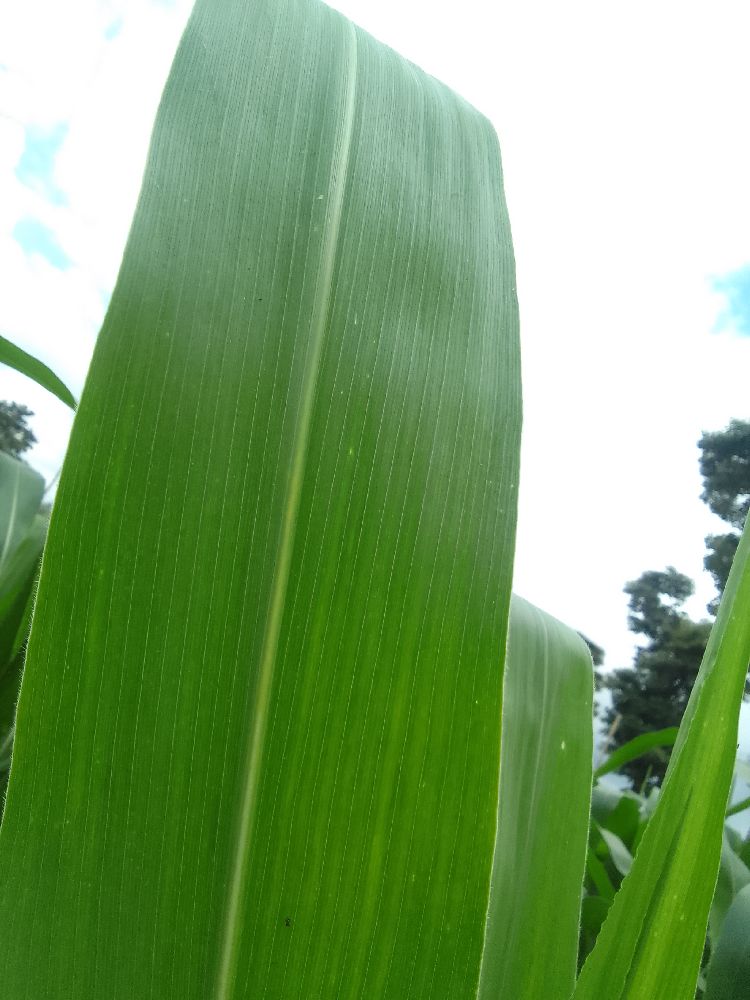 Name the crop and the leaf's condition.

maize, healthy
